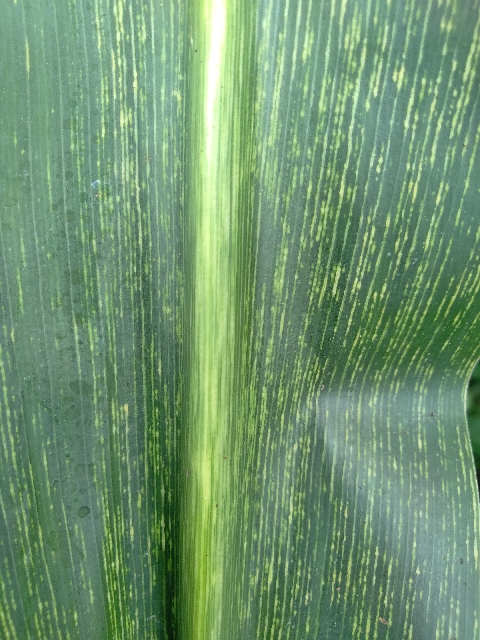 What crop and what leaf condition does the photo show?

maize, maize streak virus
